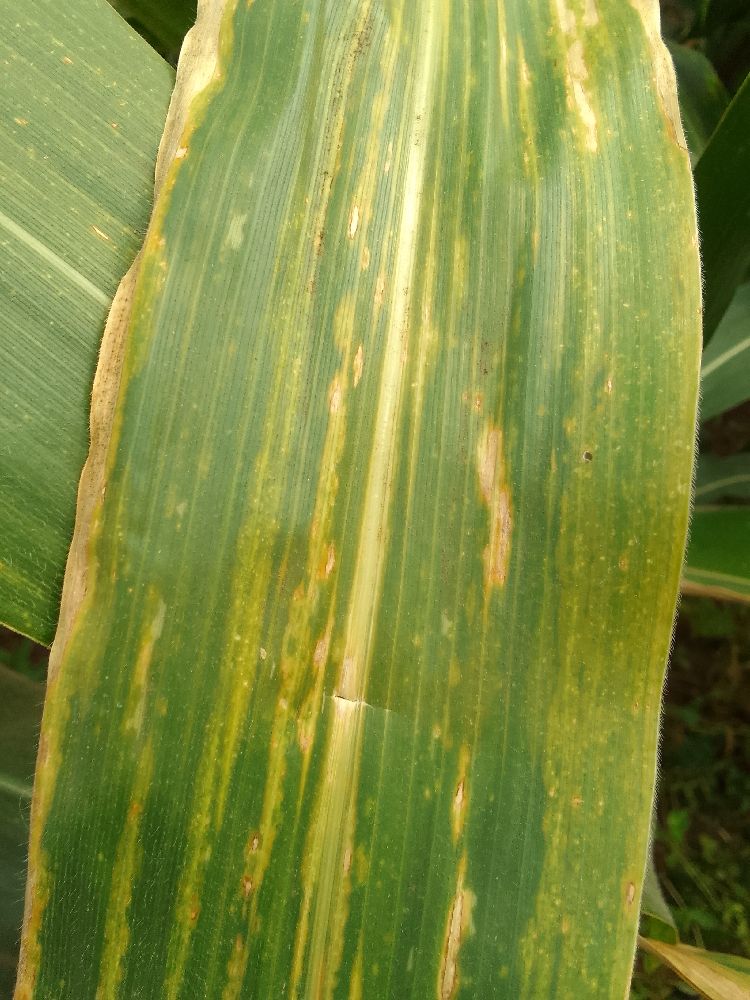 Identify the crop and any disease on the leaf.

maize, maize lethal necrosis
